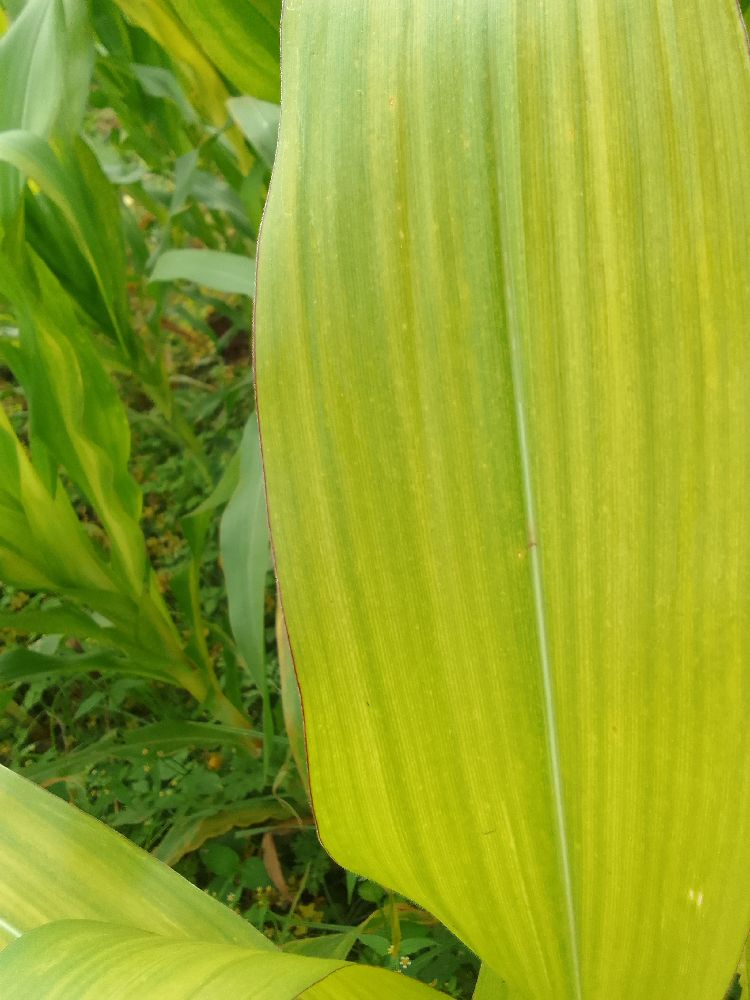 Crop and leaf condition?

maize, maize lethal necrosis
